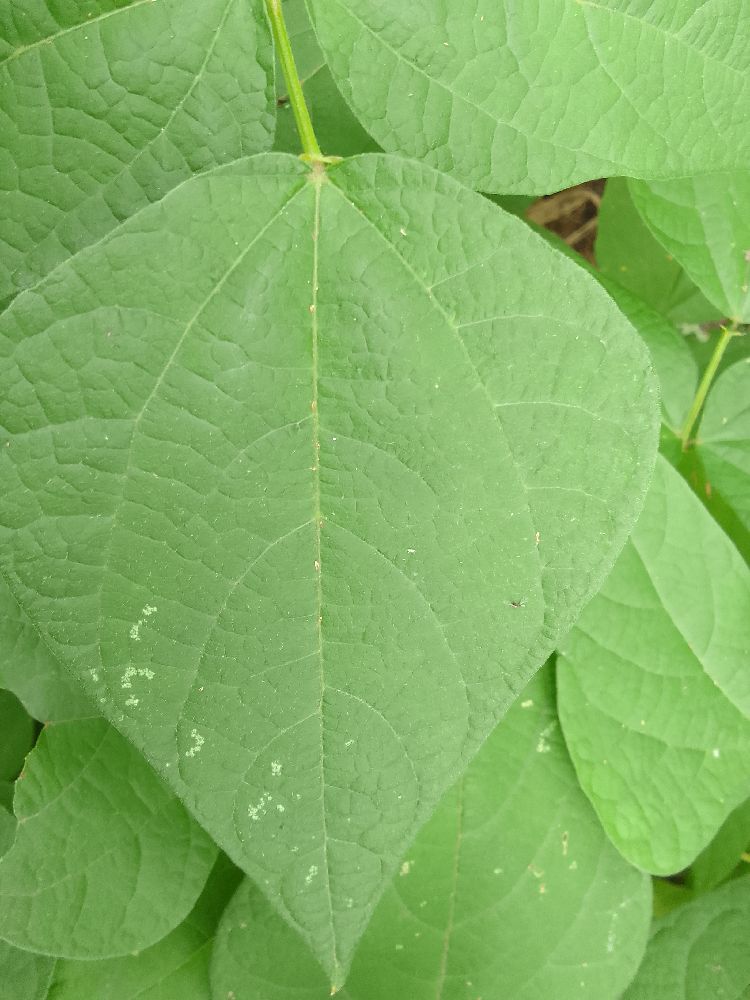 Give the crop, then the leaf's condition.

common bean, healthy
